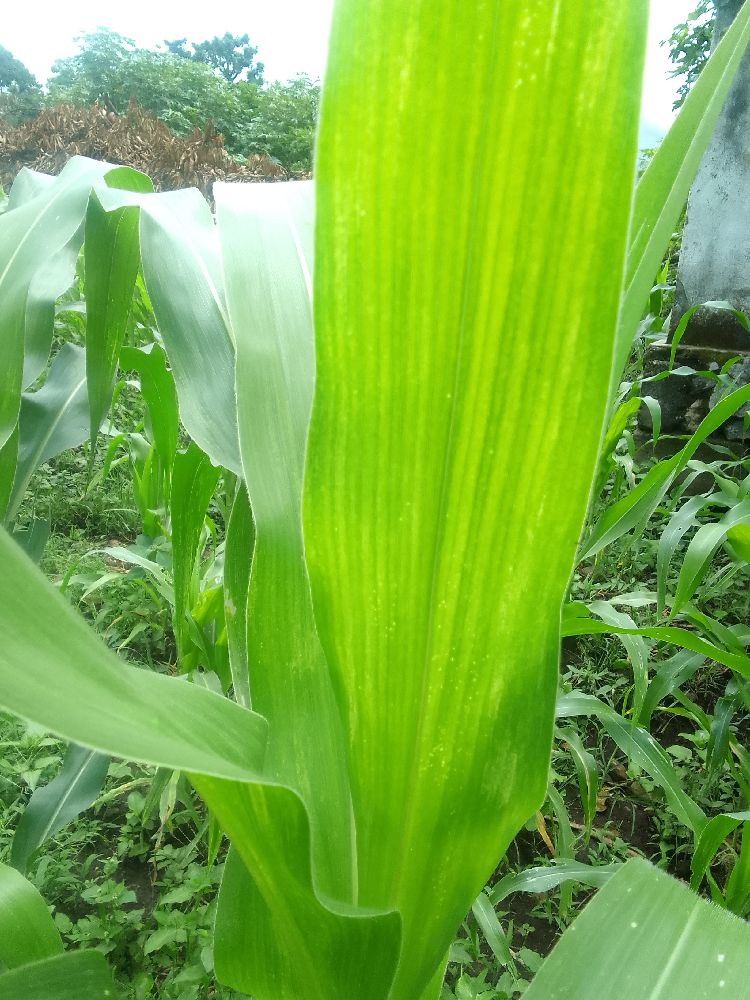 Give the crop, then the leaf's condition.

maize, maize lethal necrosis
